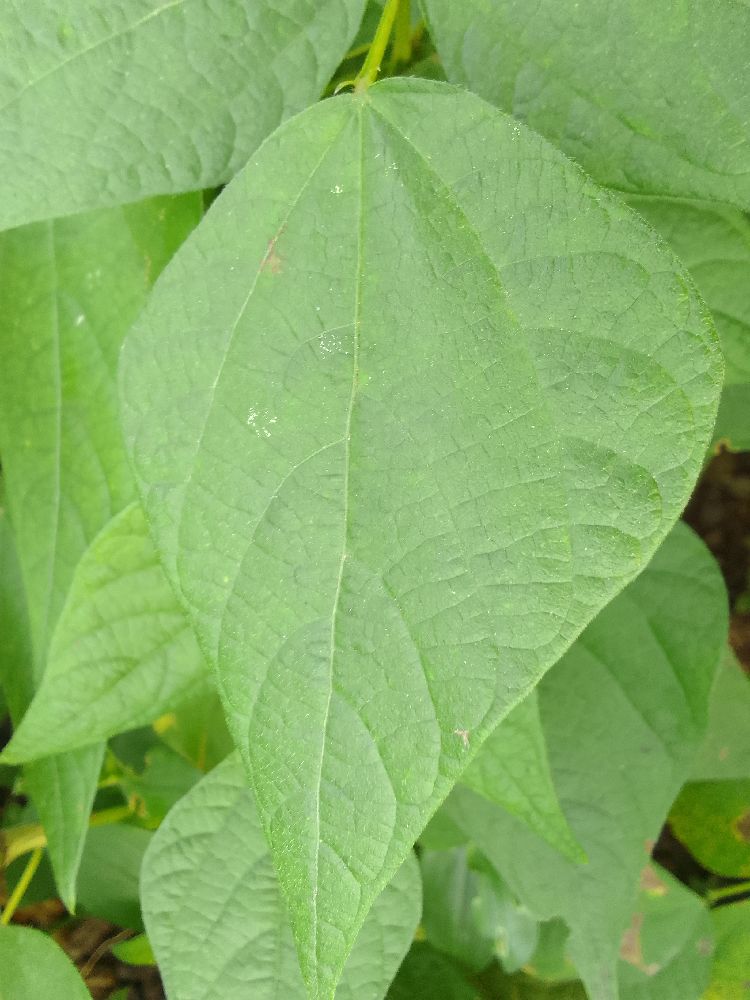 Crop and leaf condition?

common bean, healthy
